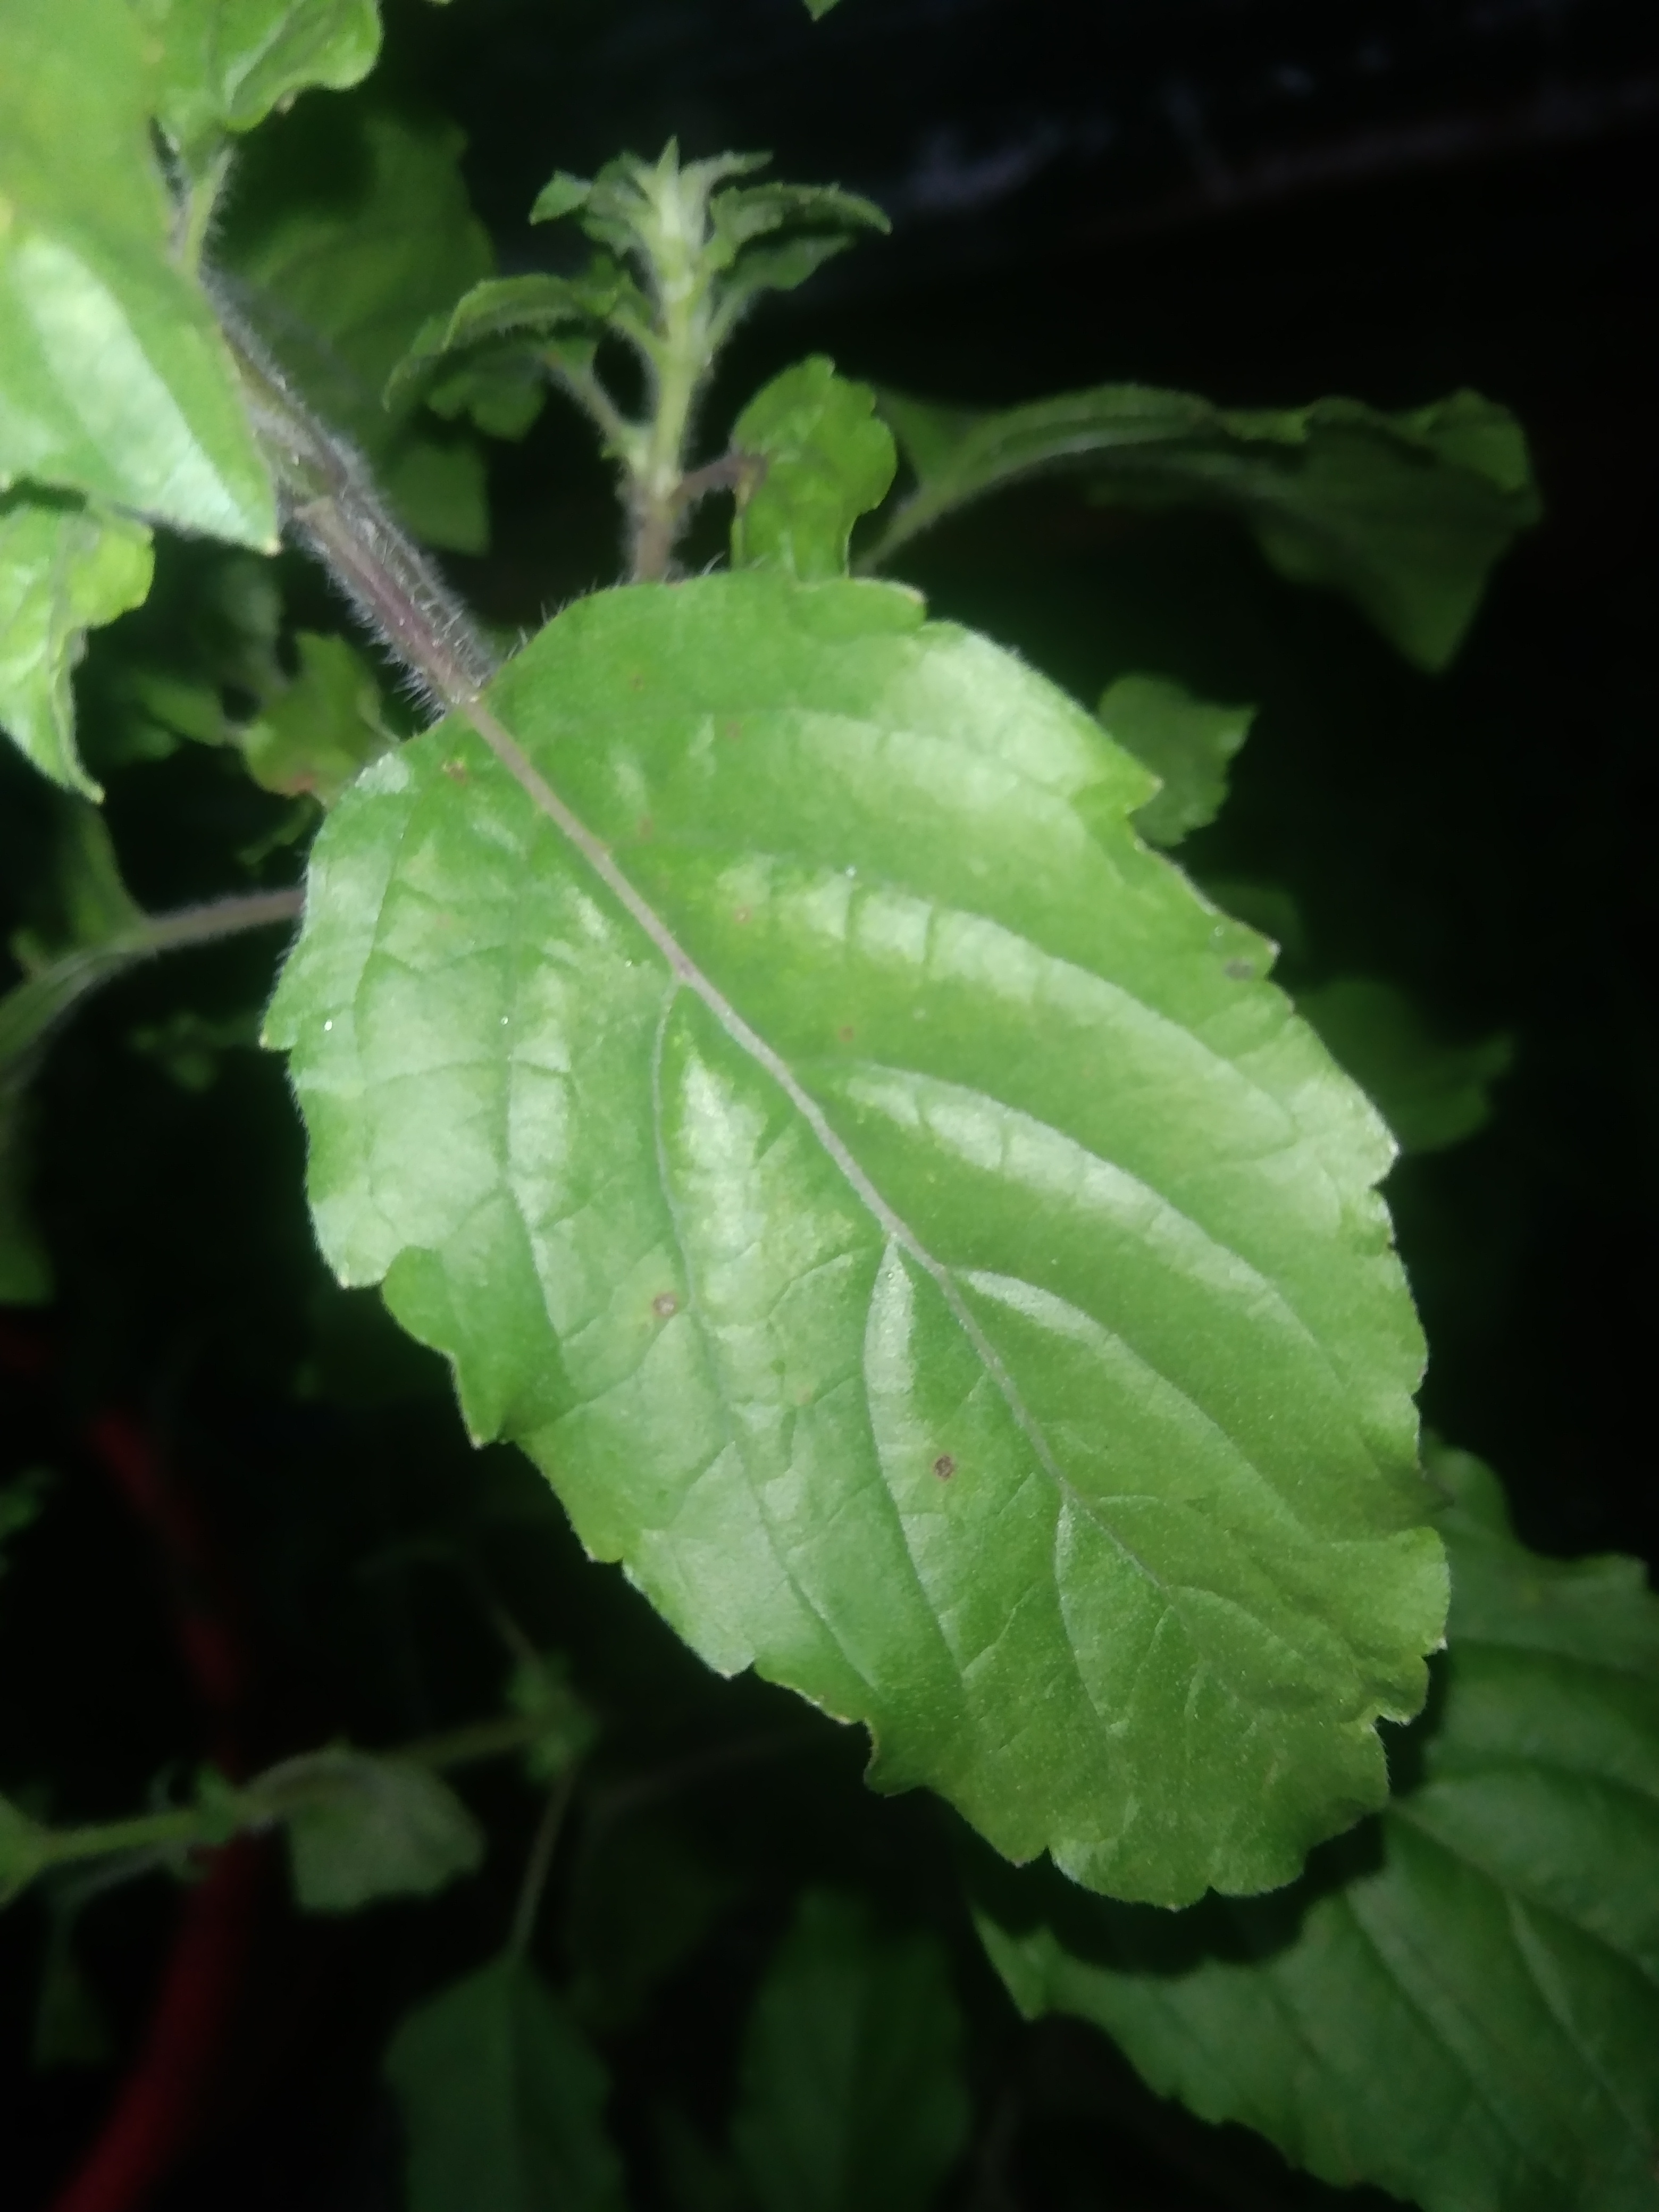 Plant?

tulshi
